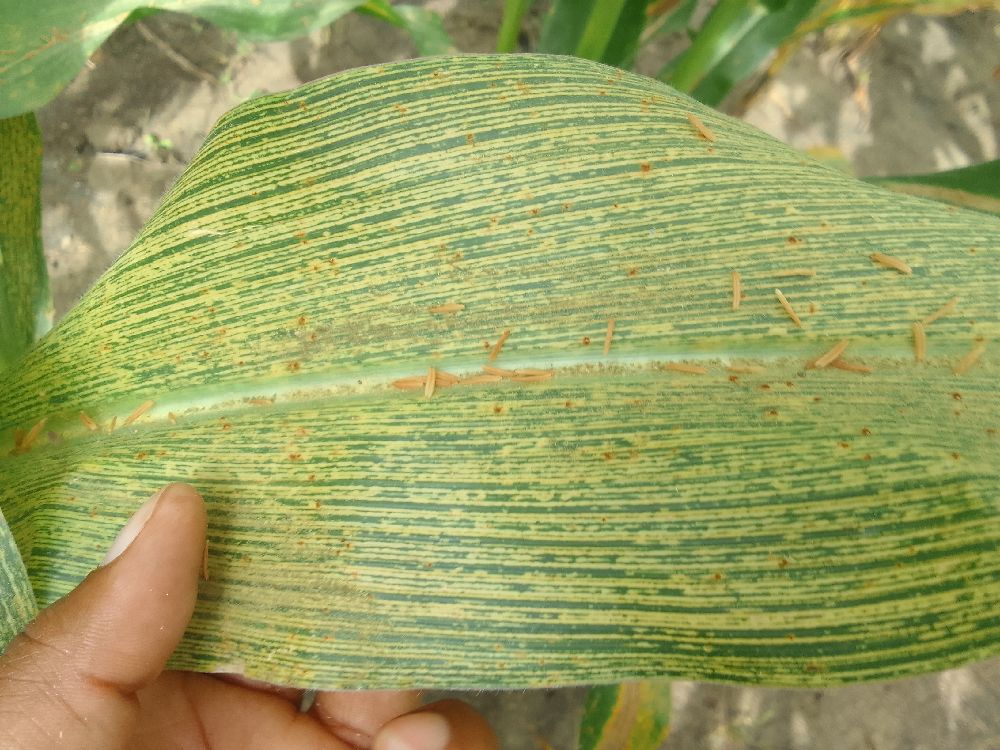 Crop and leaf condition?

maize, maize streak virus
